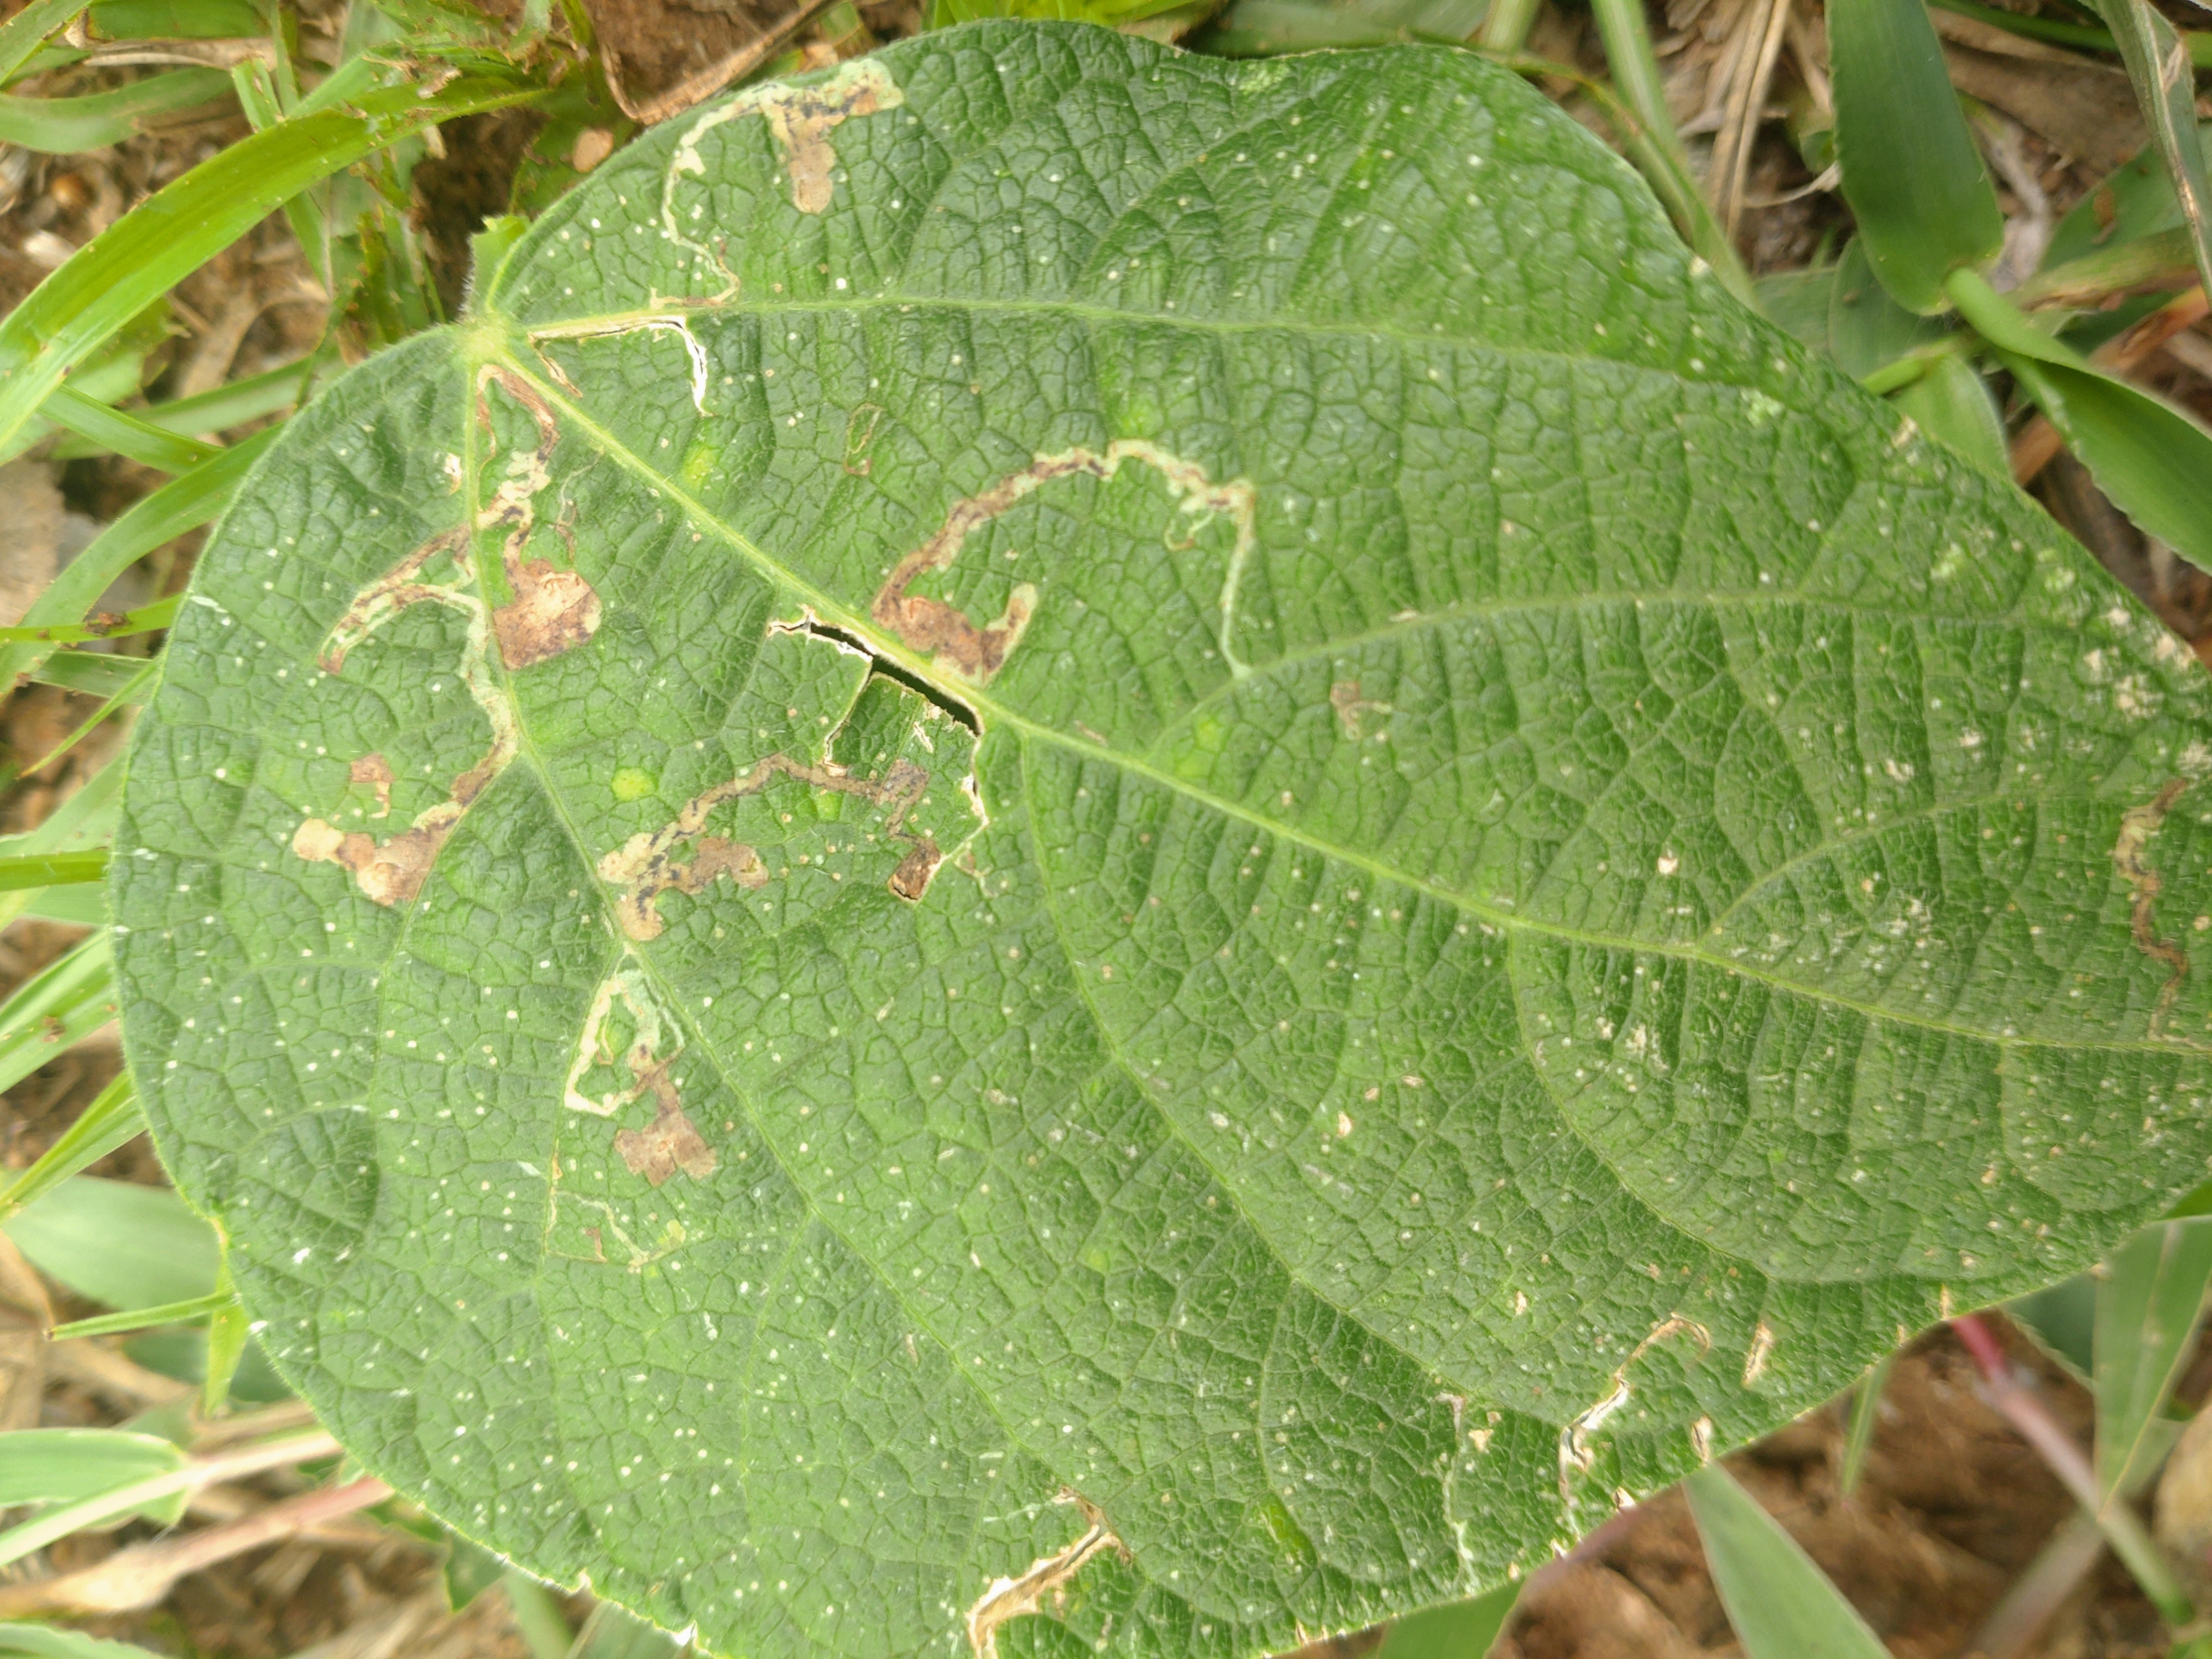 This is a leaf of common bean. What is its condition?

anthracnose
